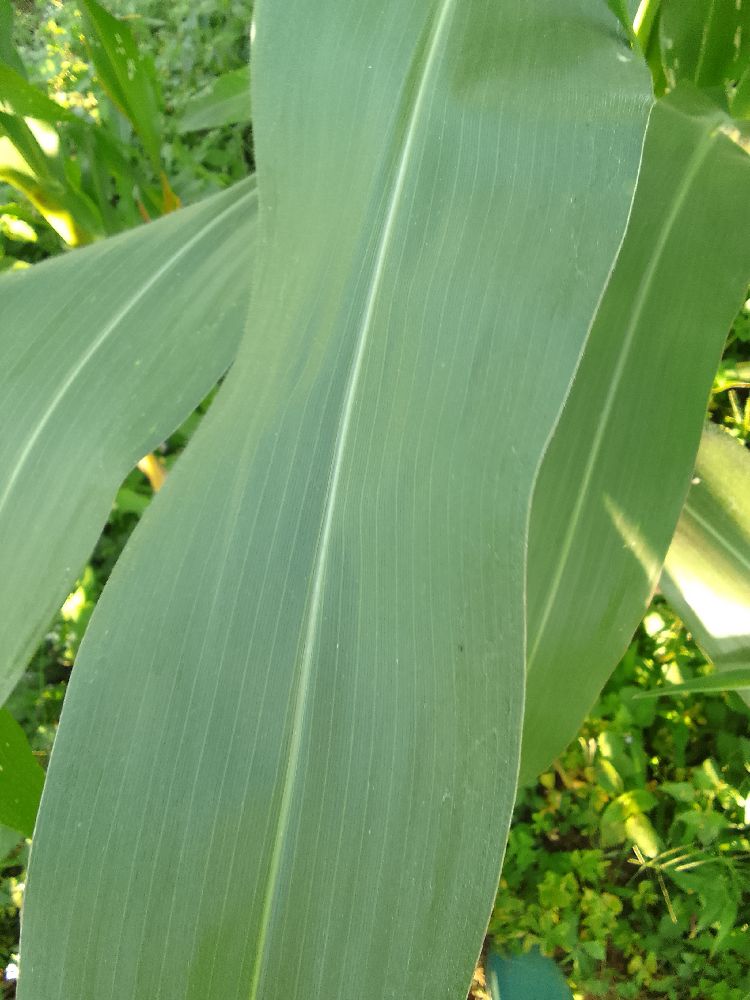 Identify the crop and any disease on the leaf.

maize, healthy
